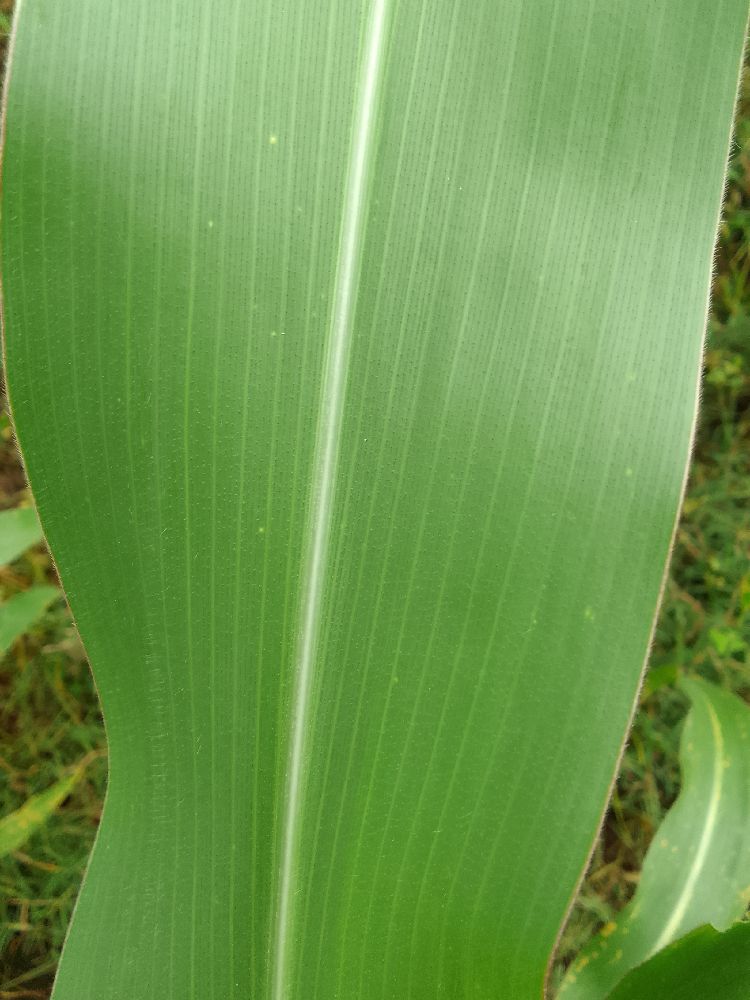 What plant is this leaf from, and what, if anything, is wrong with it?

maize, healthy
